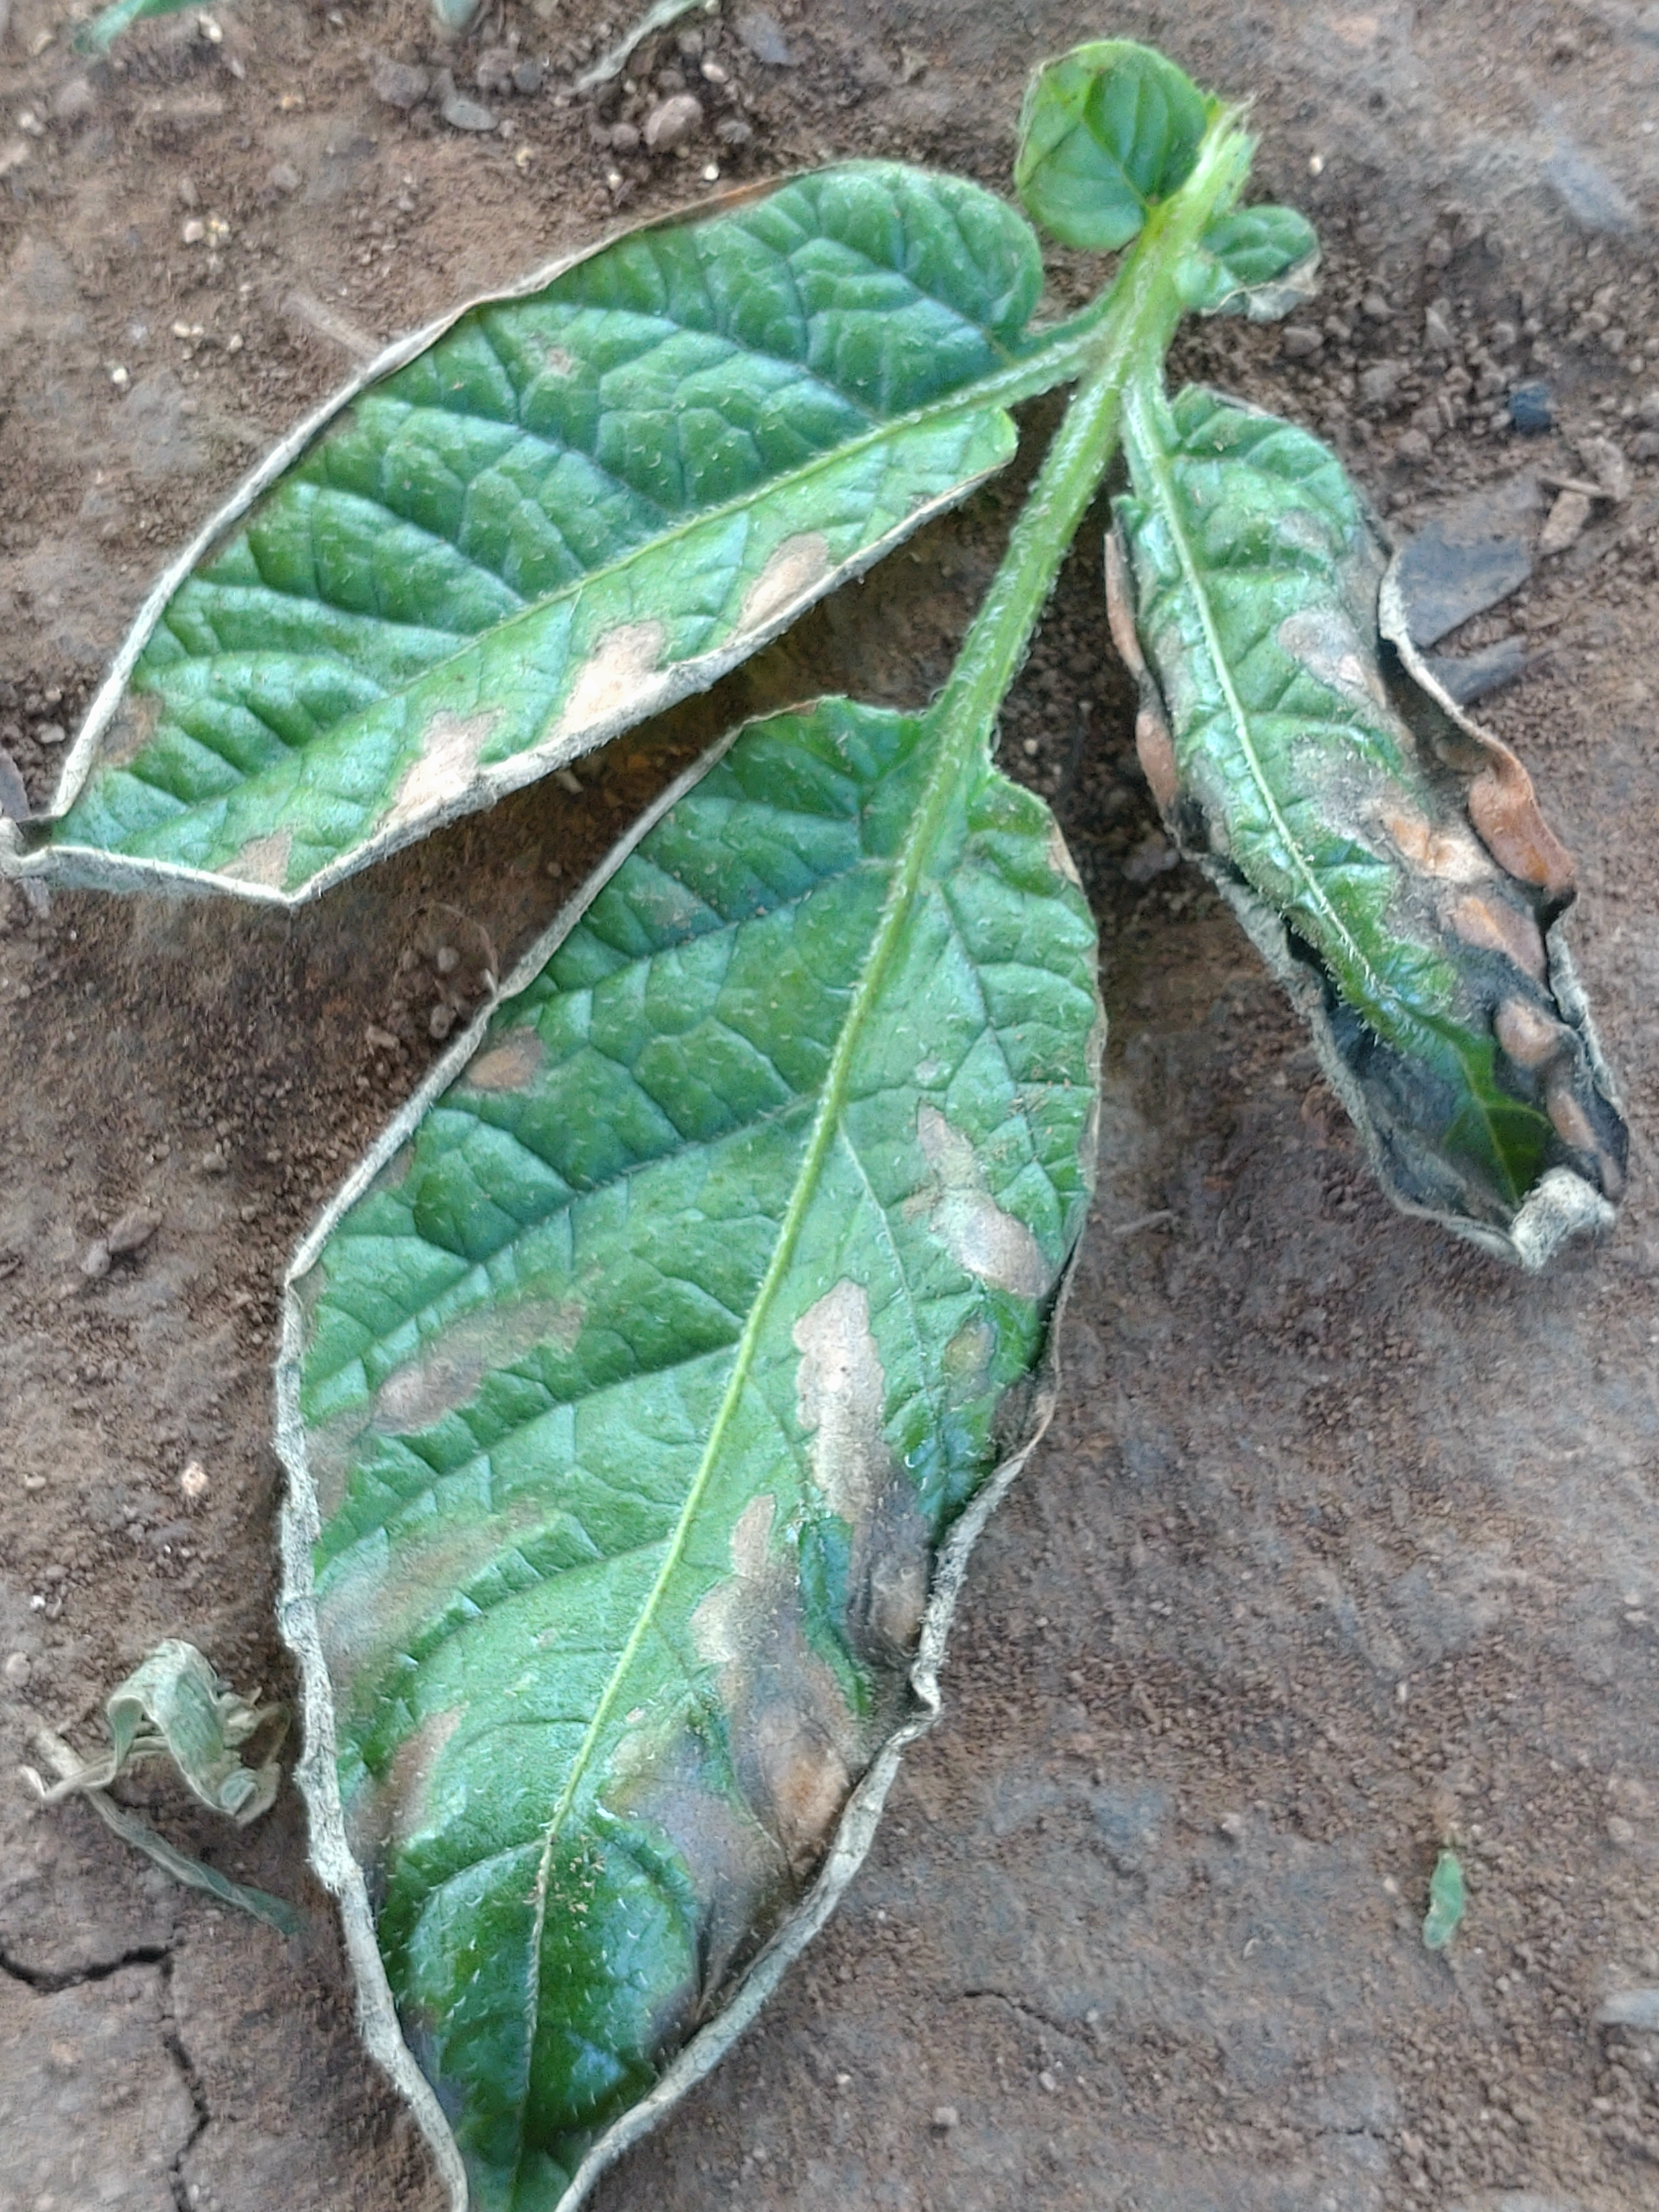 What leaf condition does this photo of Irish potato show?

early blight
